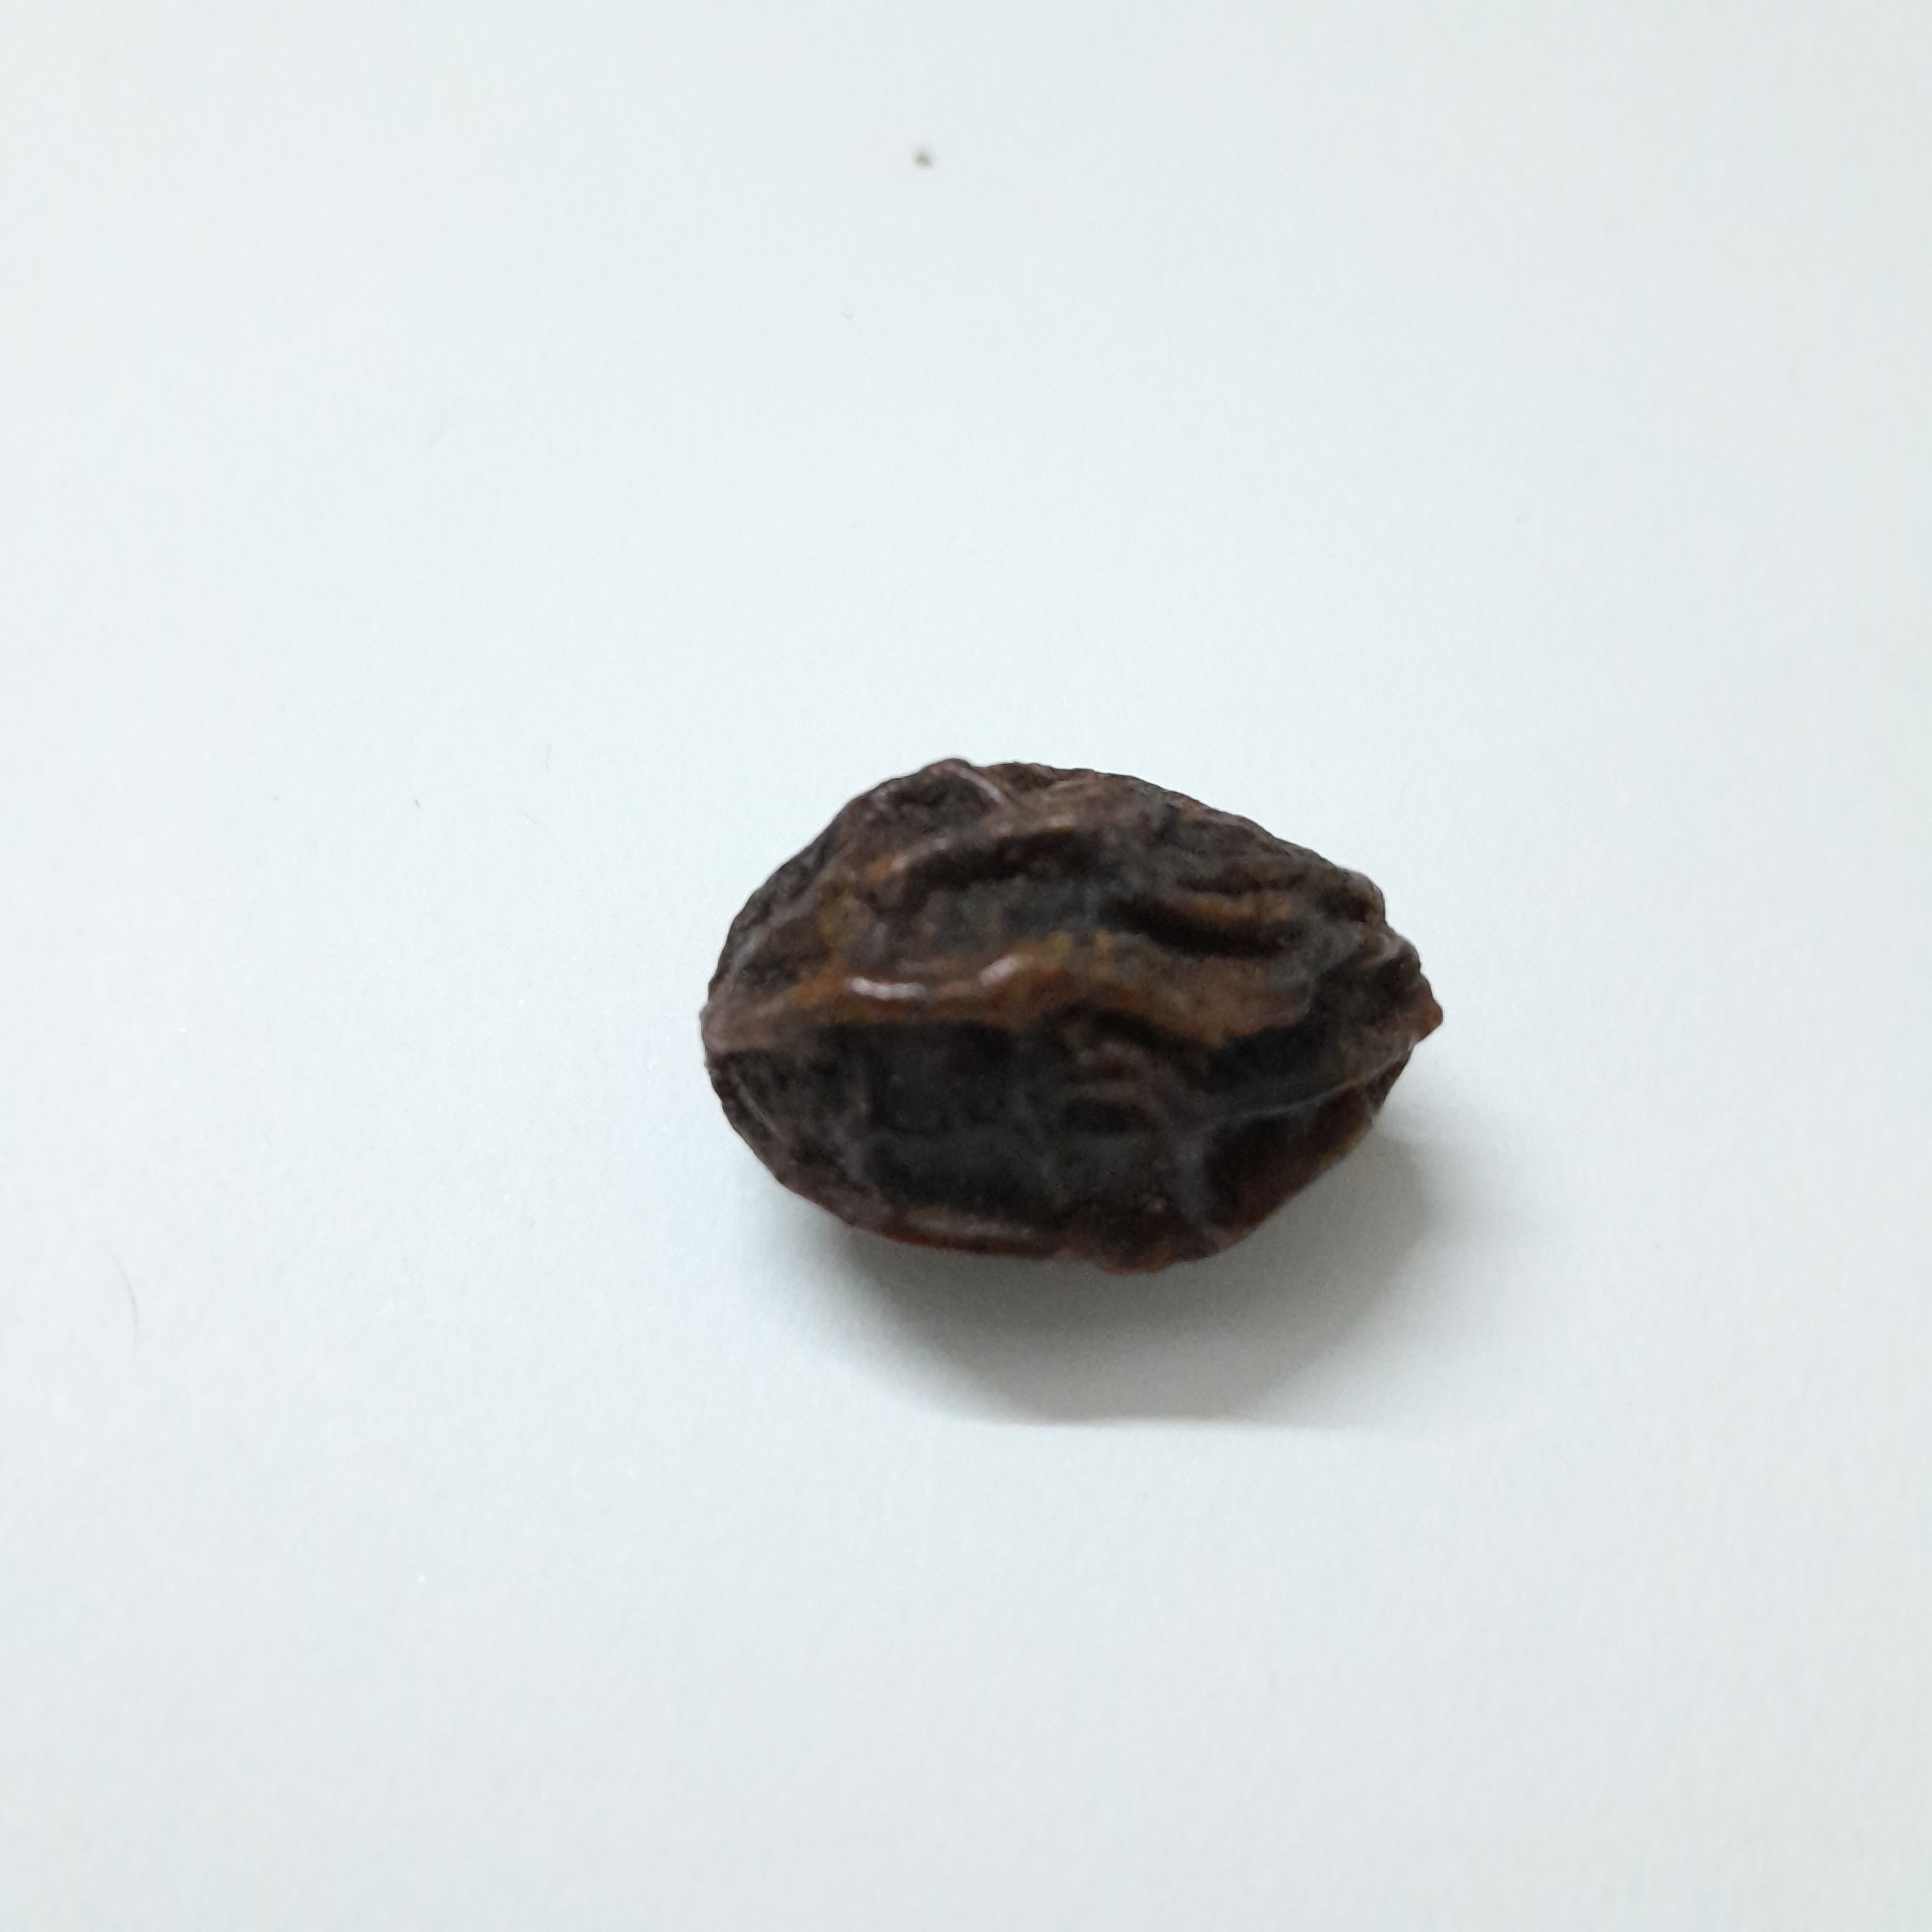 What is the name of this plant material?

kadukharik
